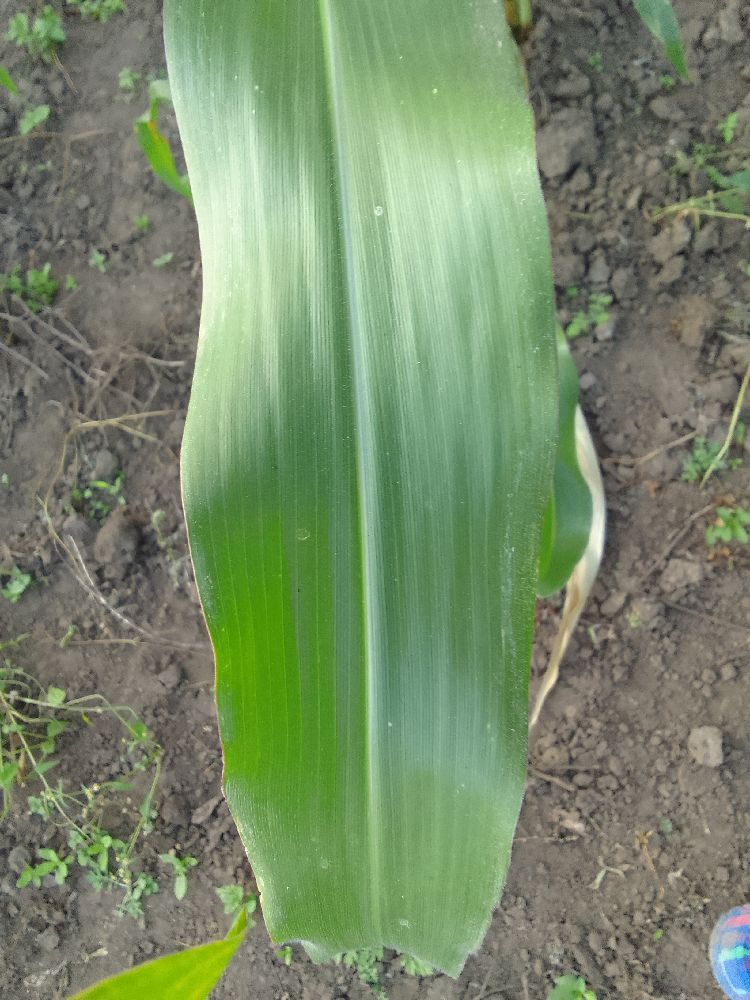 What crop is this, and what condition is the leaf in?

maize, healthy
